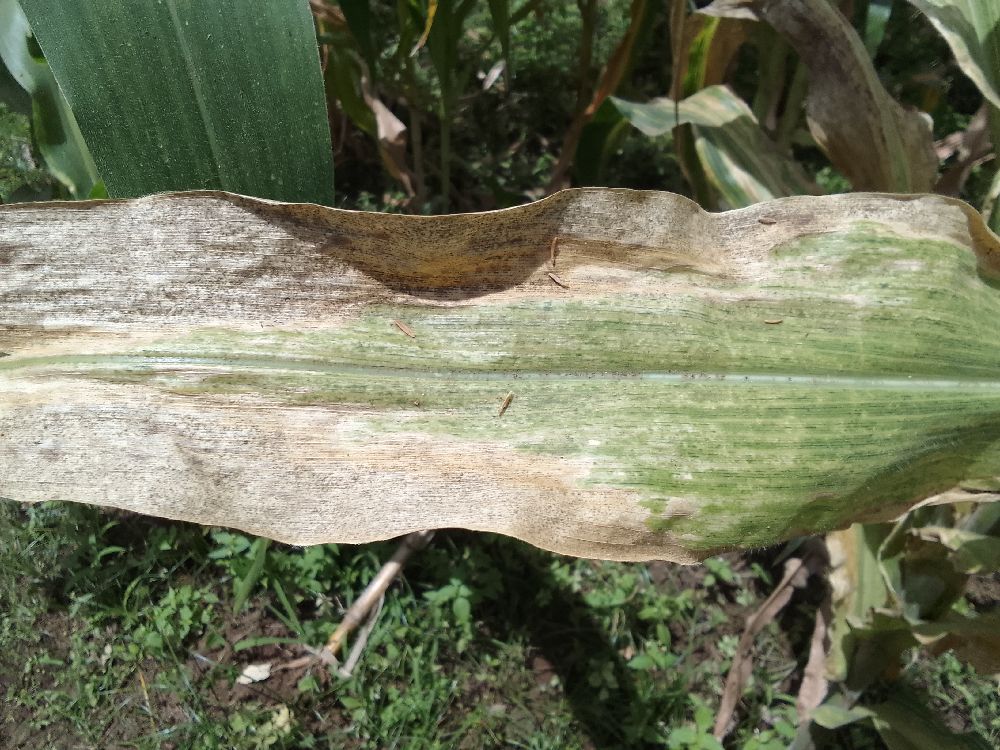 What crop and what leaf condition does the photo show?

maize, maize lethal necrosis
